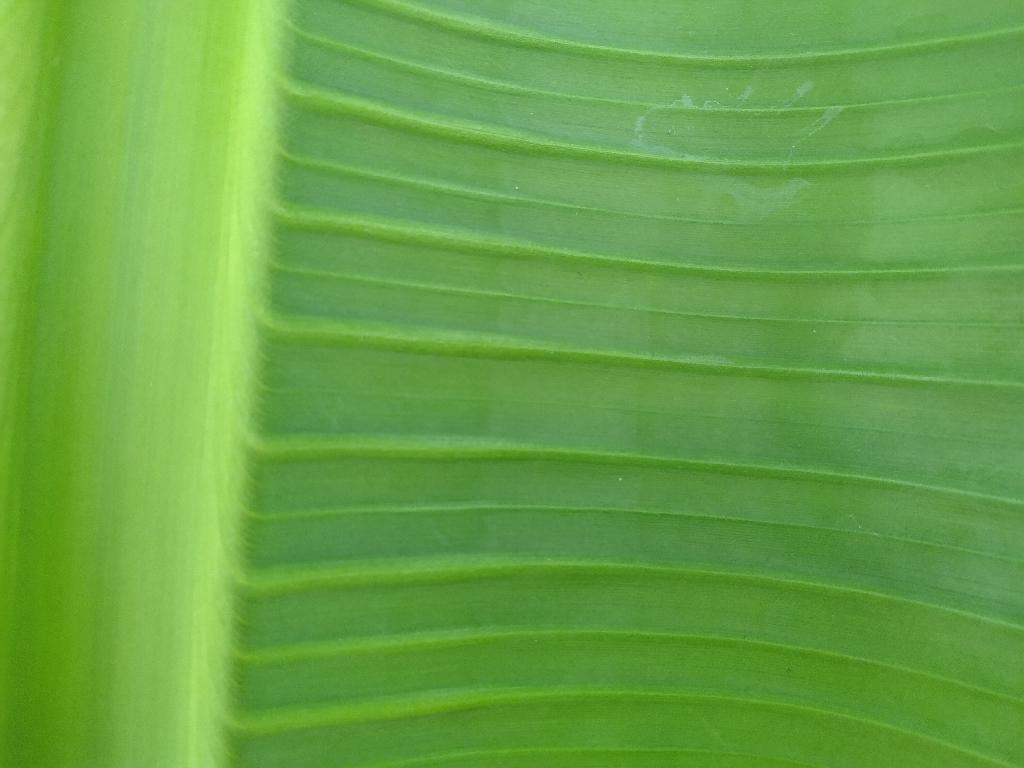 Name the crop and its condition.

banana, healthy
